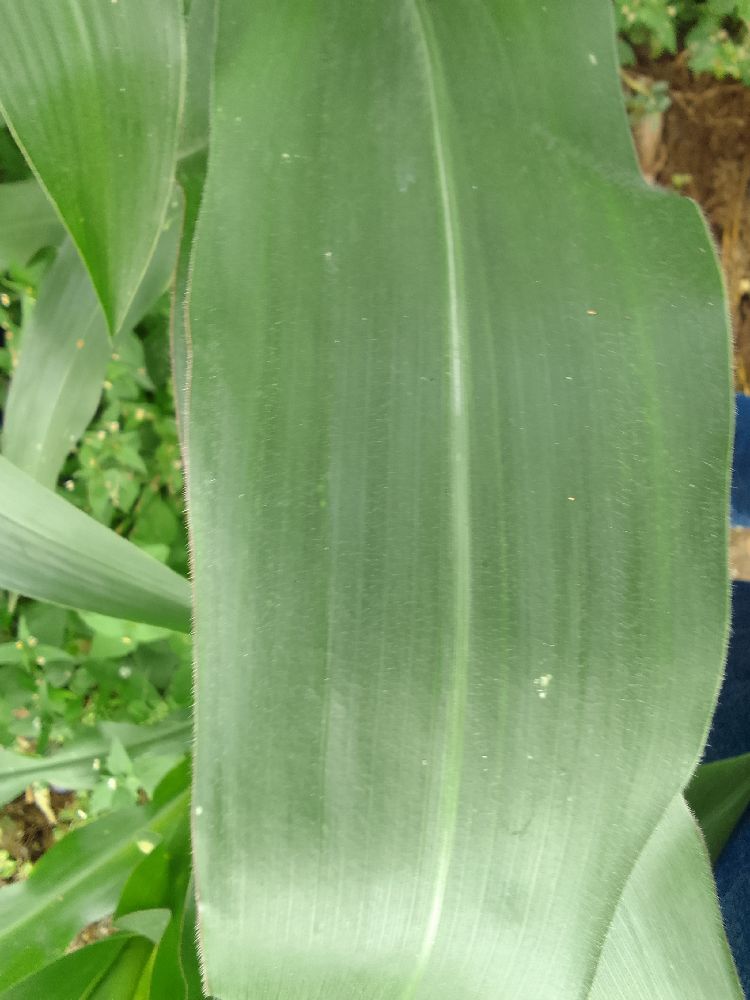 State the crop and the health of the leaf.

maize, healthy
